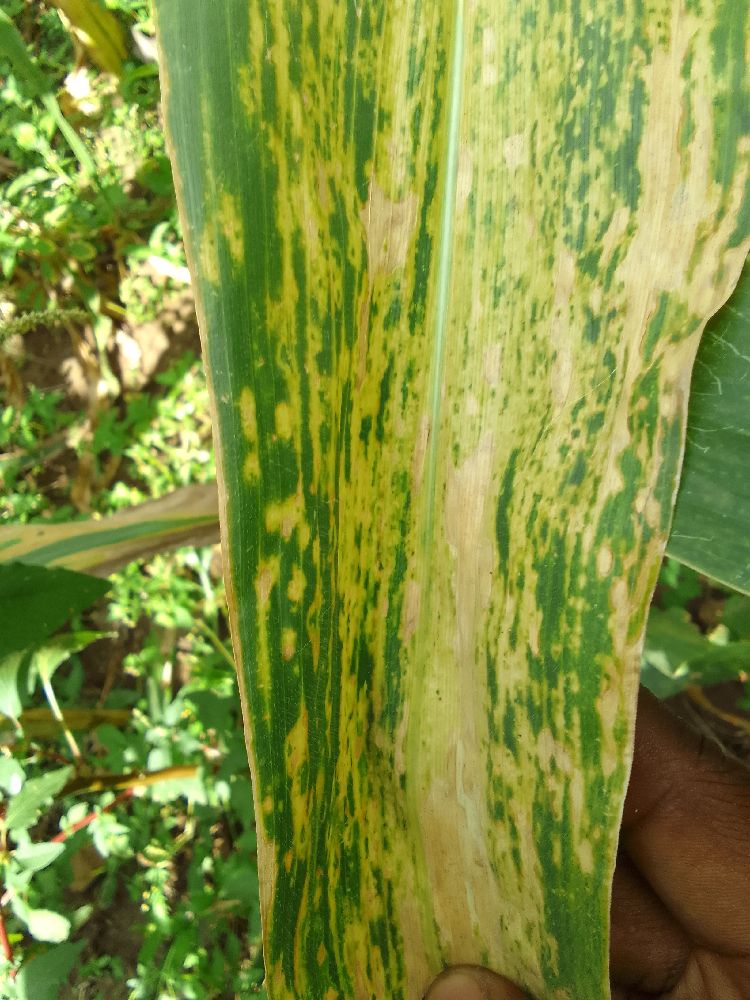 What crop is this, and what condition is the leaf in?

maize, maize lethal necrosis
